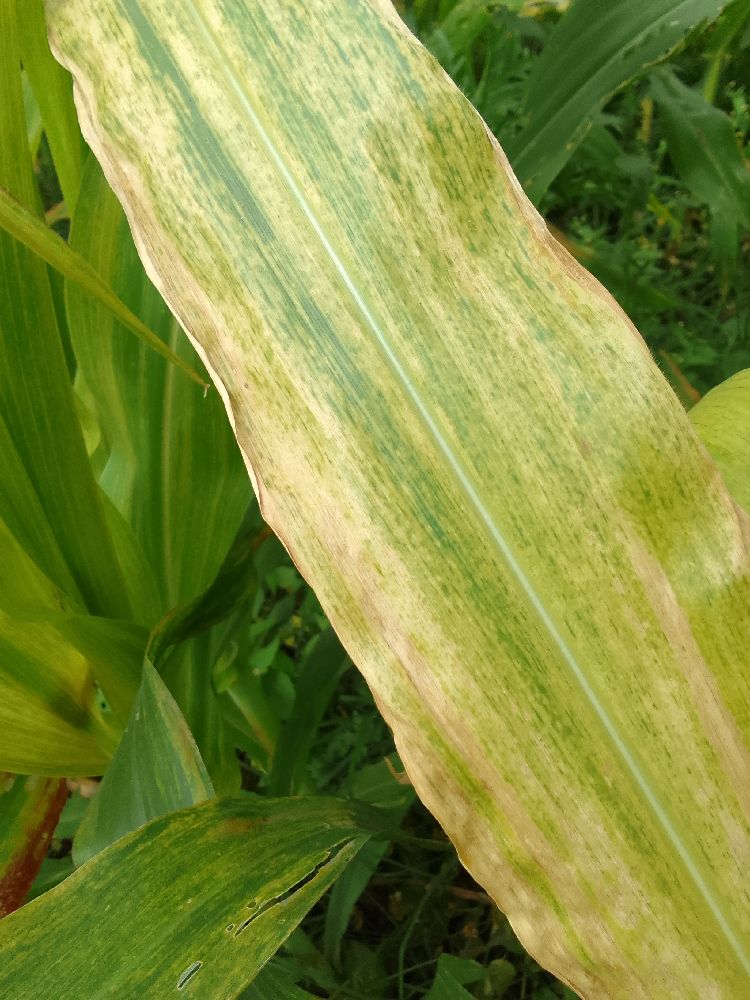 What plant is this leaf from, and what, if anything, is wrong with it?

maize, maize lethal necrosis
